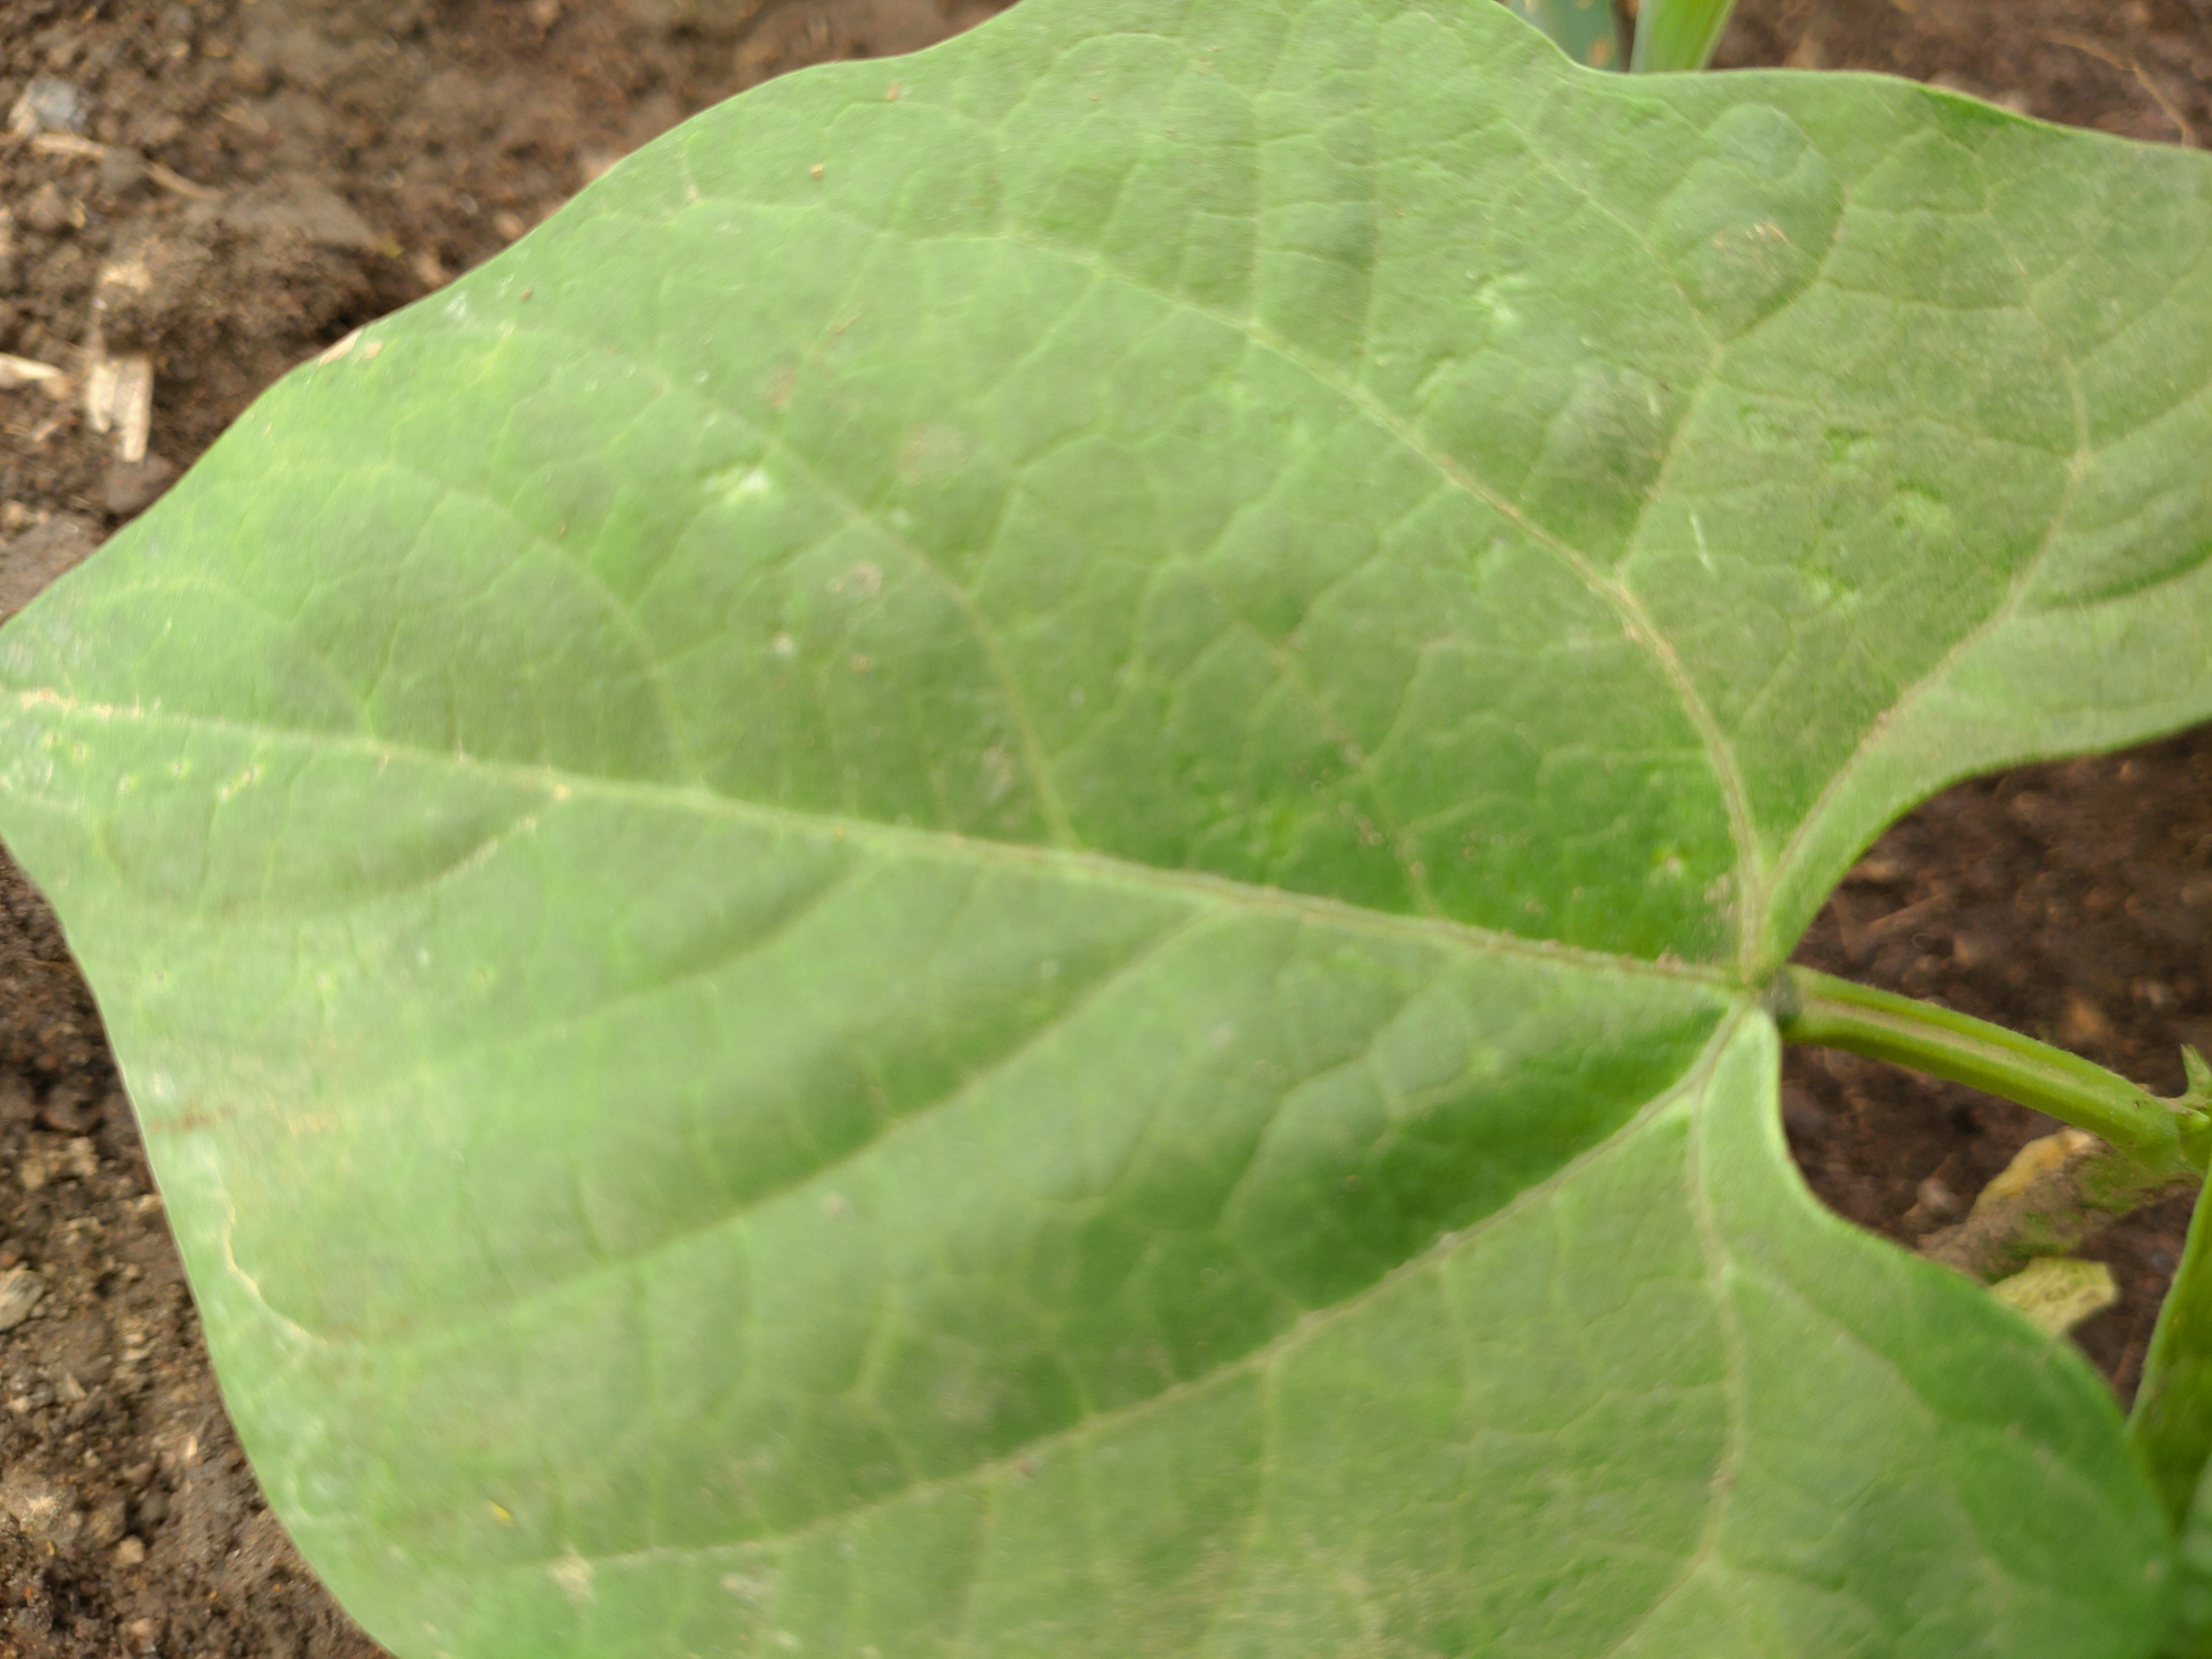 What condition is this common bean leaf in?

healthy
